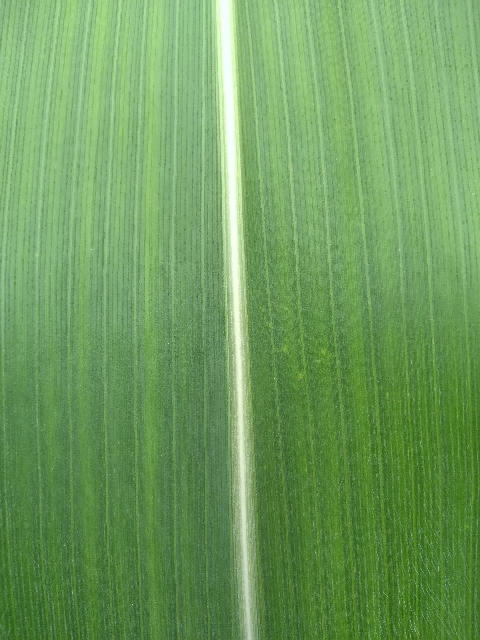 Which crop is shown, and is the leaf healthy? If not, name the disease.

maize, healthy
